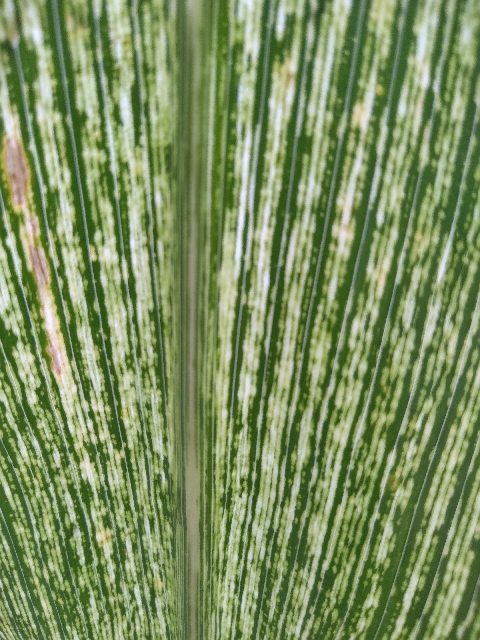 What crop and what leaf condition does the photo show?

maize, maize streak virus
